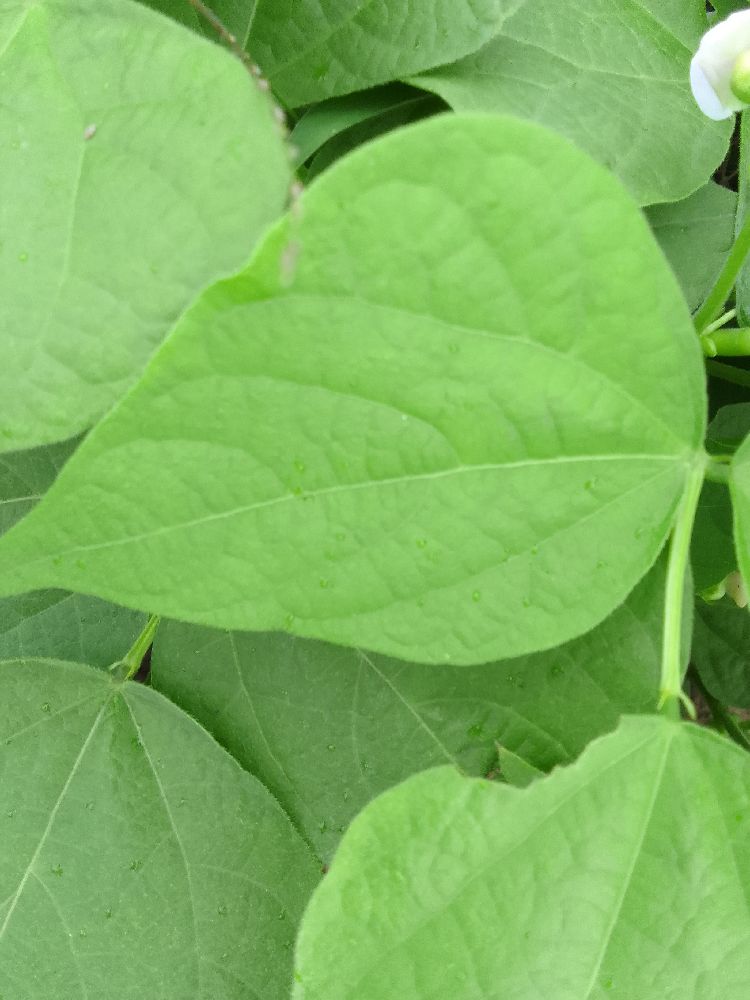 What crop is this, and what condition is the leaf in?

common bean, healthy
